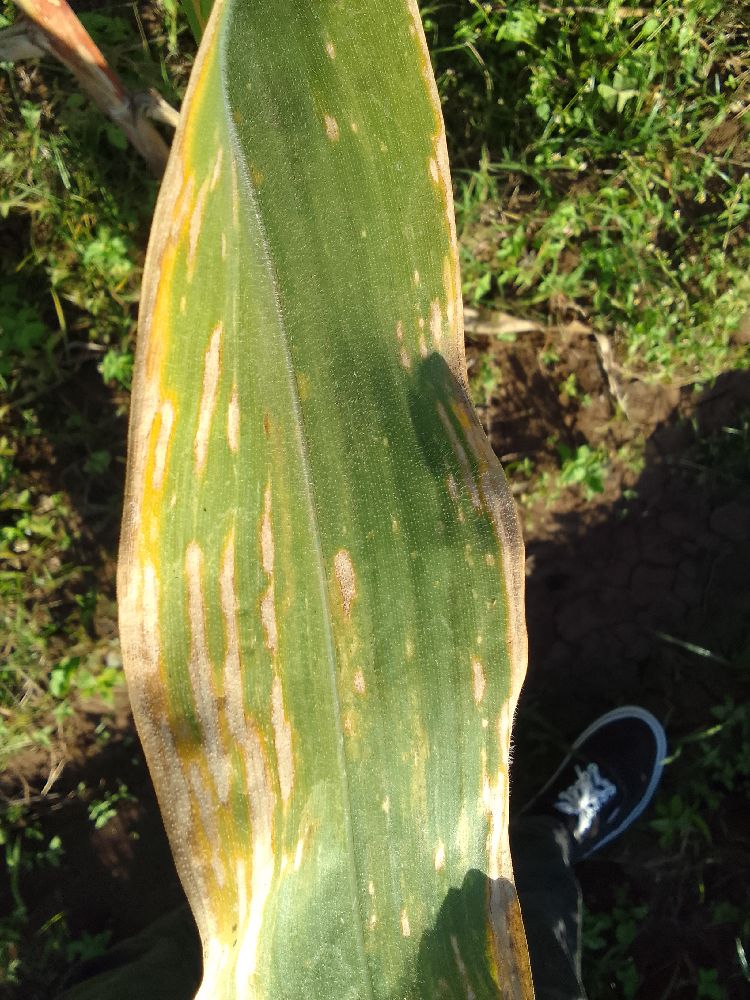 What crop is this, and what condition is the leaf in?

maize, maize lethal necrosis
